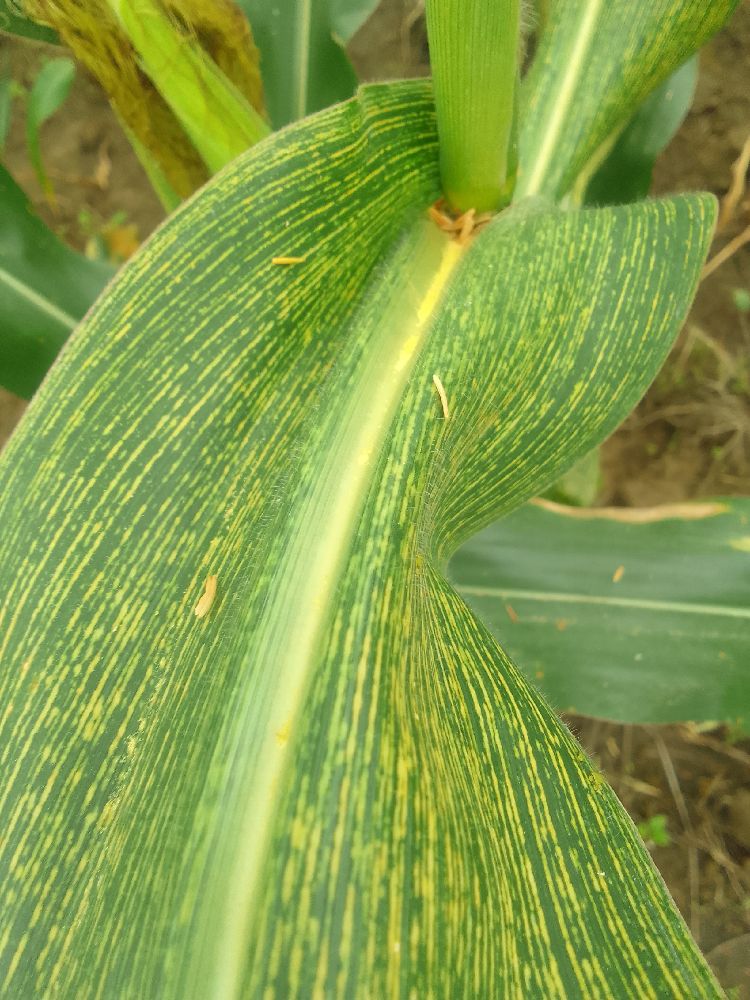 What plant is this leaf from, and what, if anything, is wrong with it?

maize, maize streak virus
